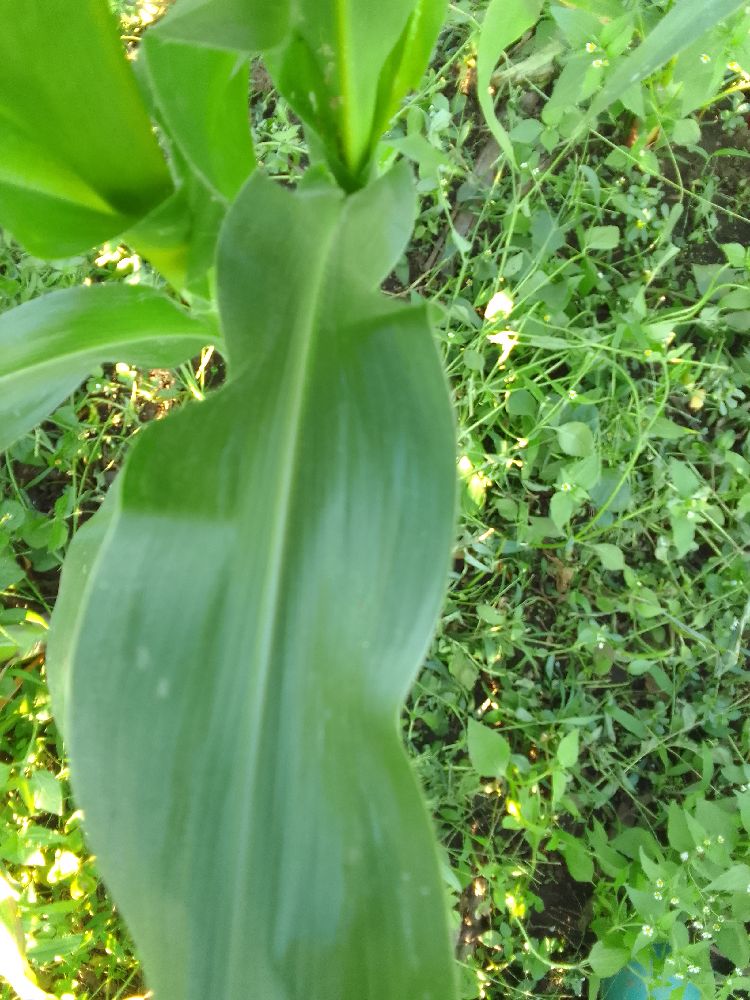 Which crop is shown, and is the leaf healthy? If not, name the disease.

maize, healthy
